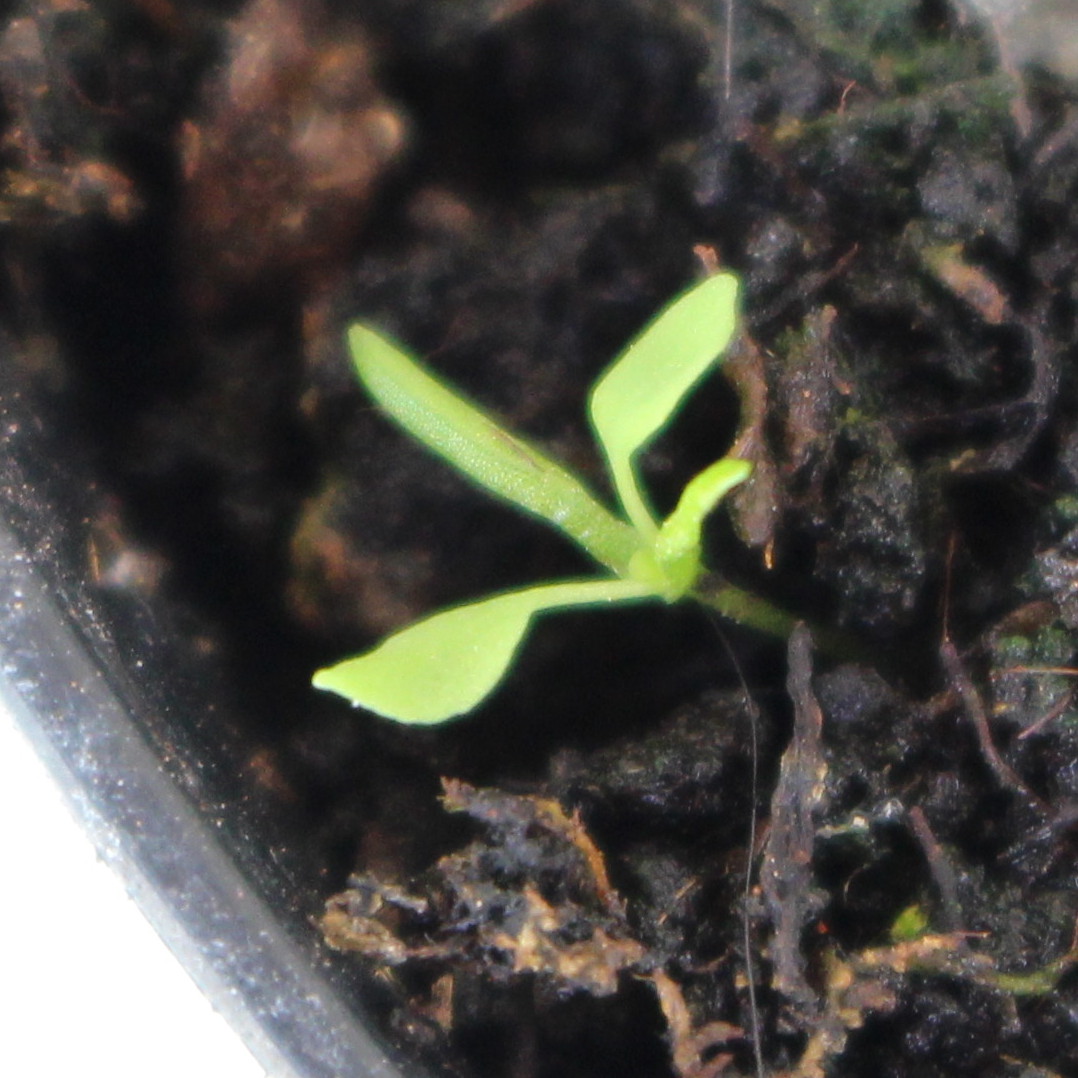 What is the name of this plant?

Papaver rhoeas
